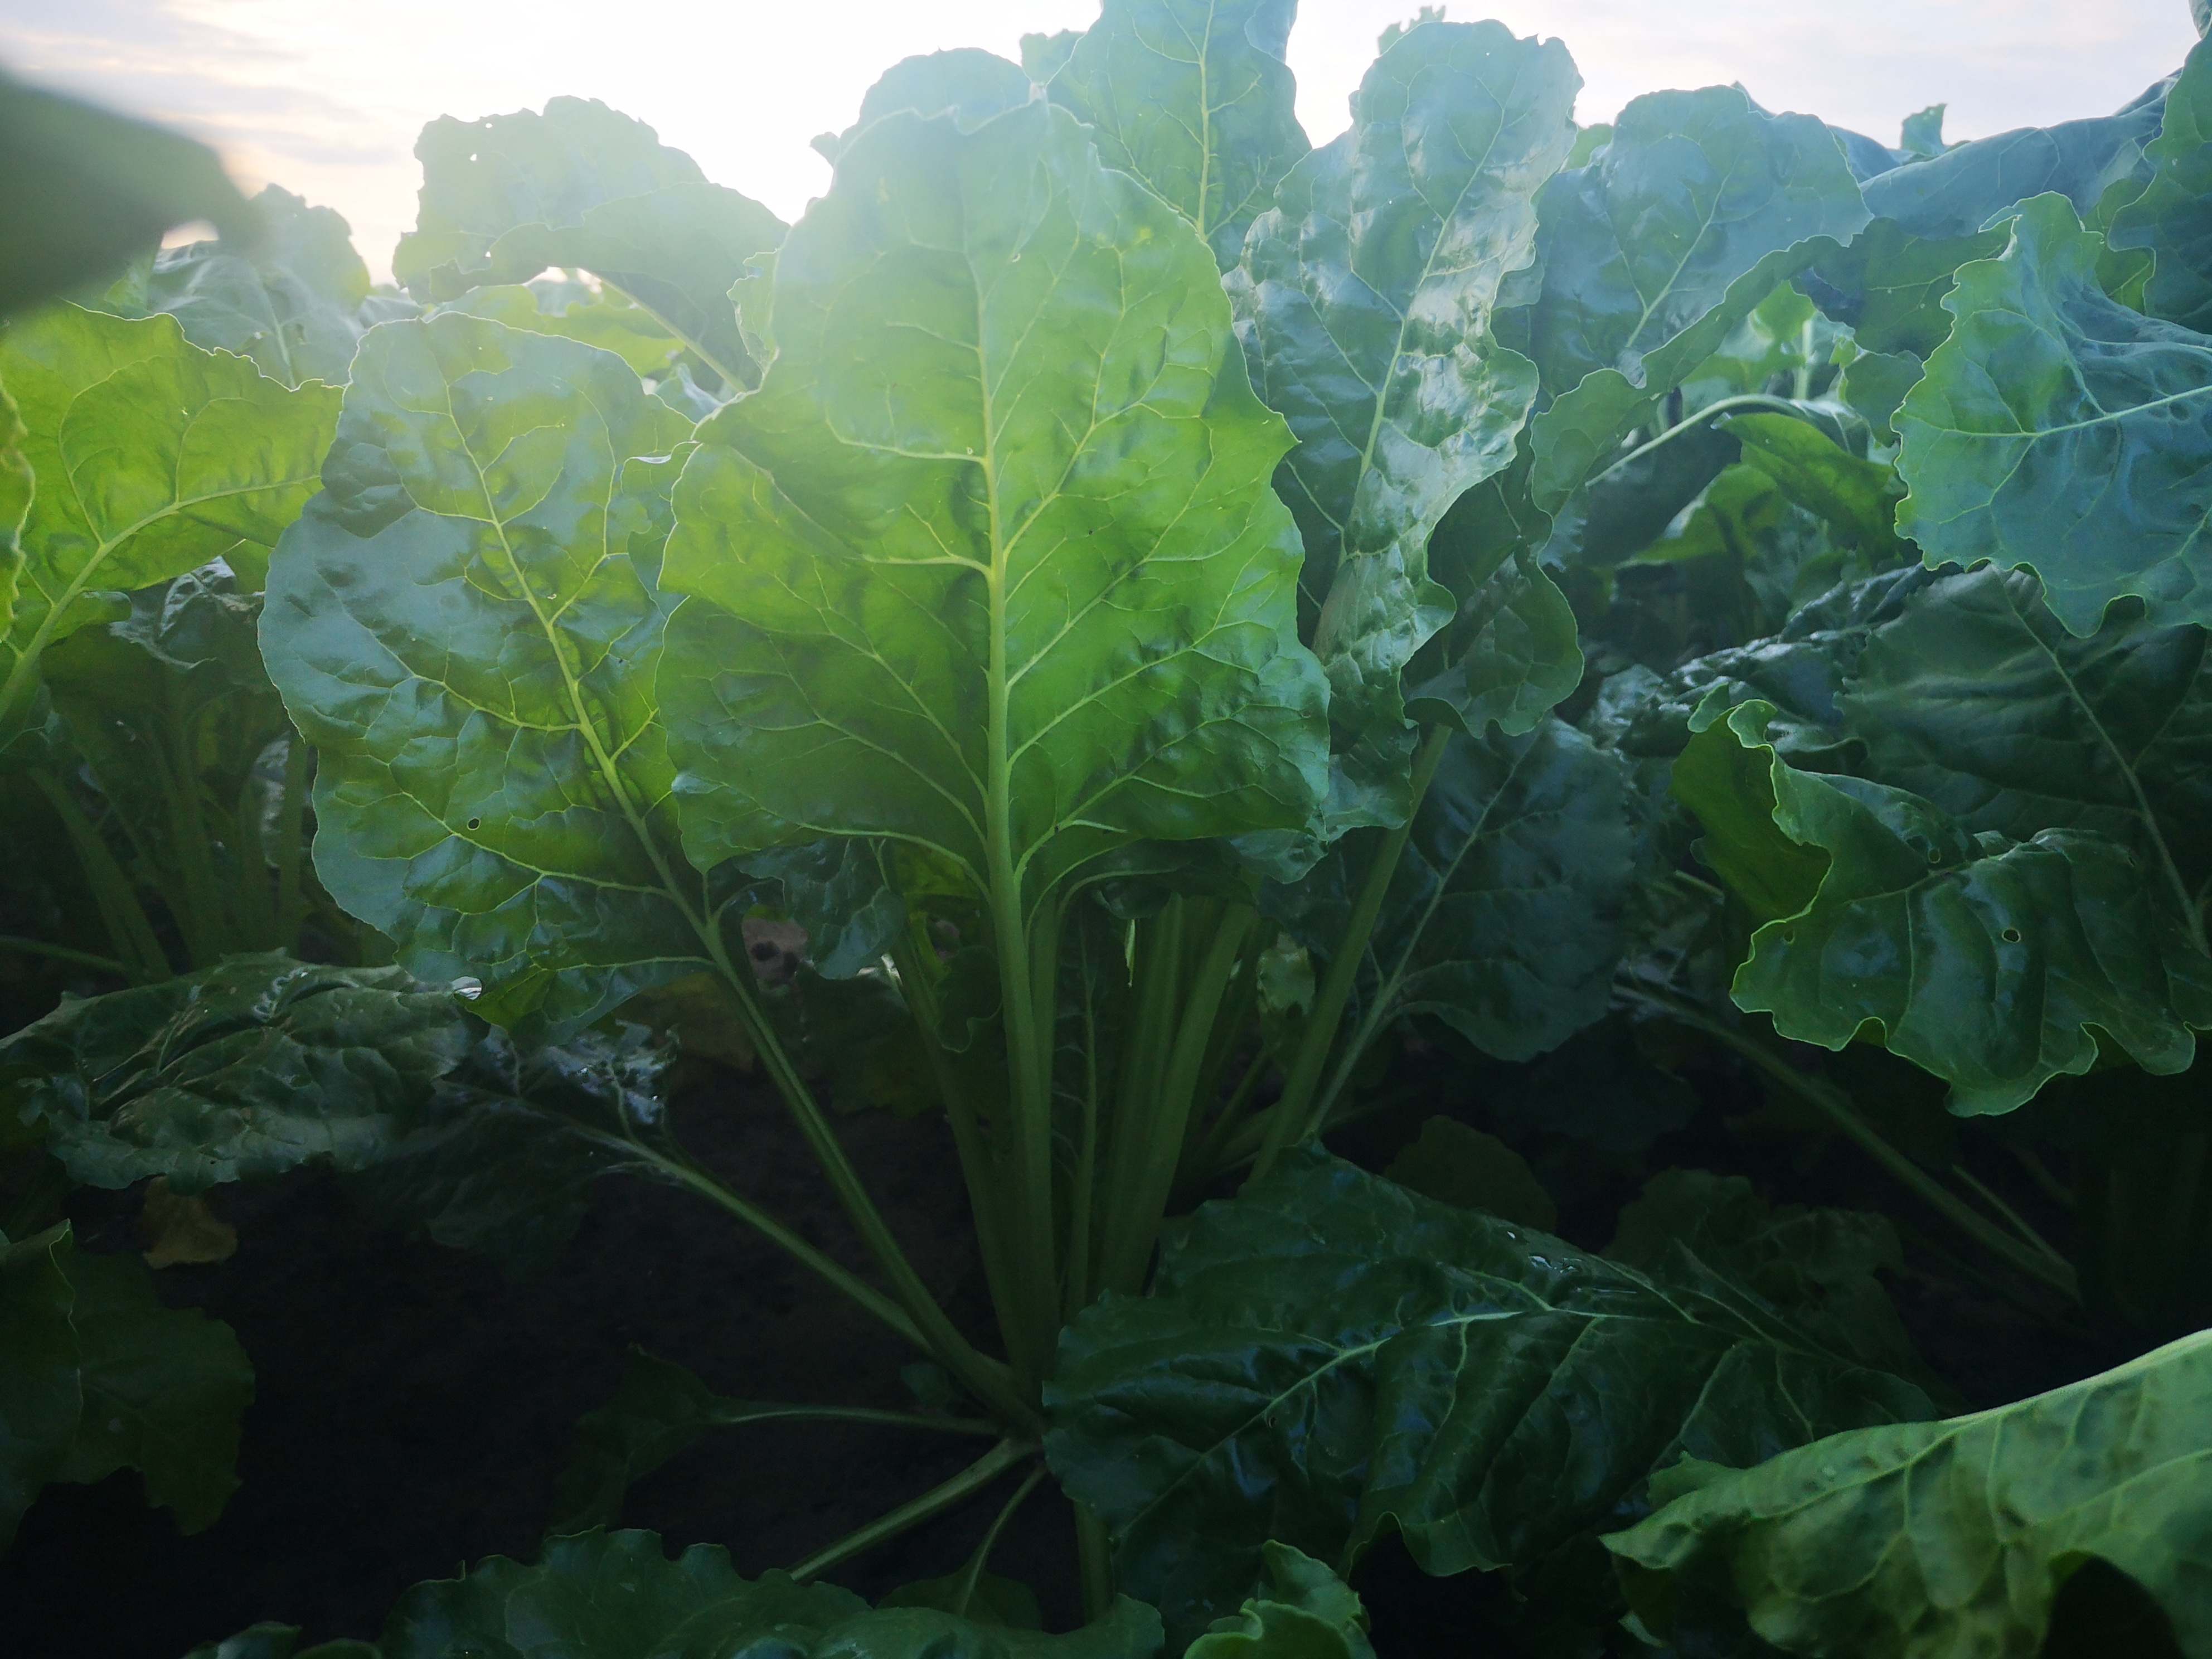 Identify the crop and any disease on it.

beet, unaffected
